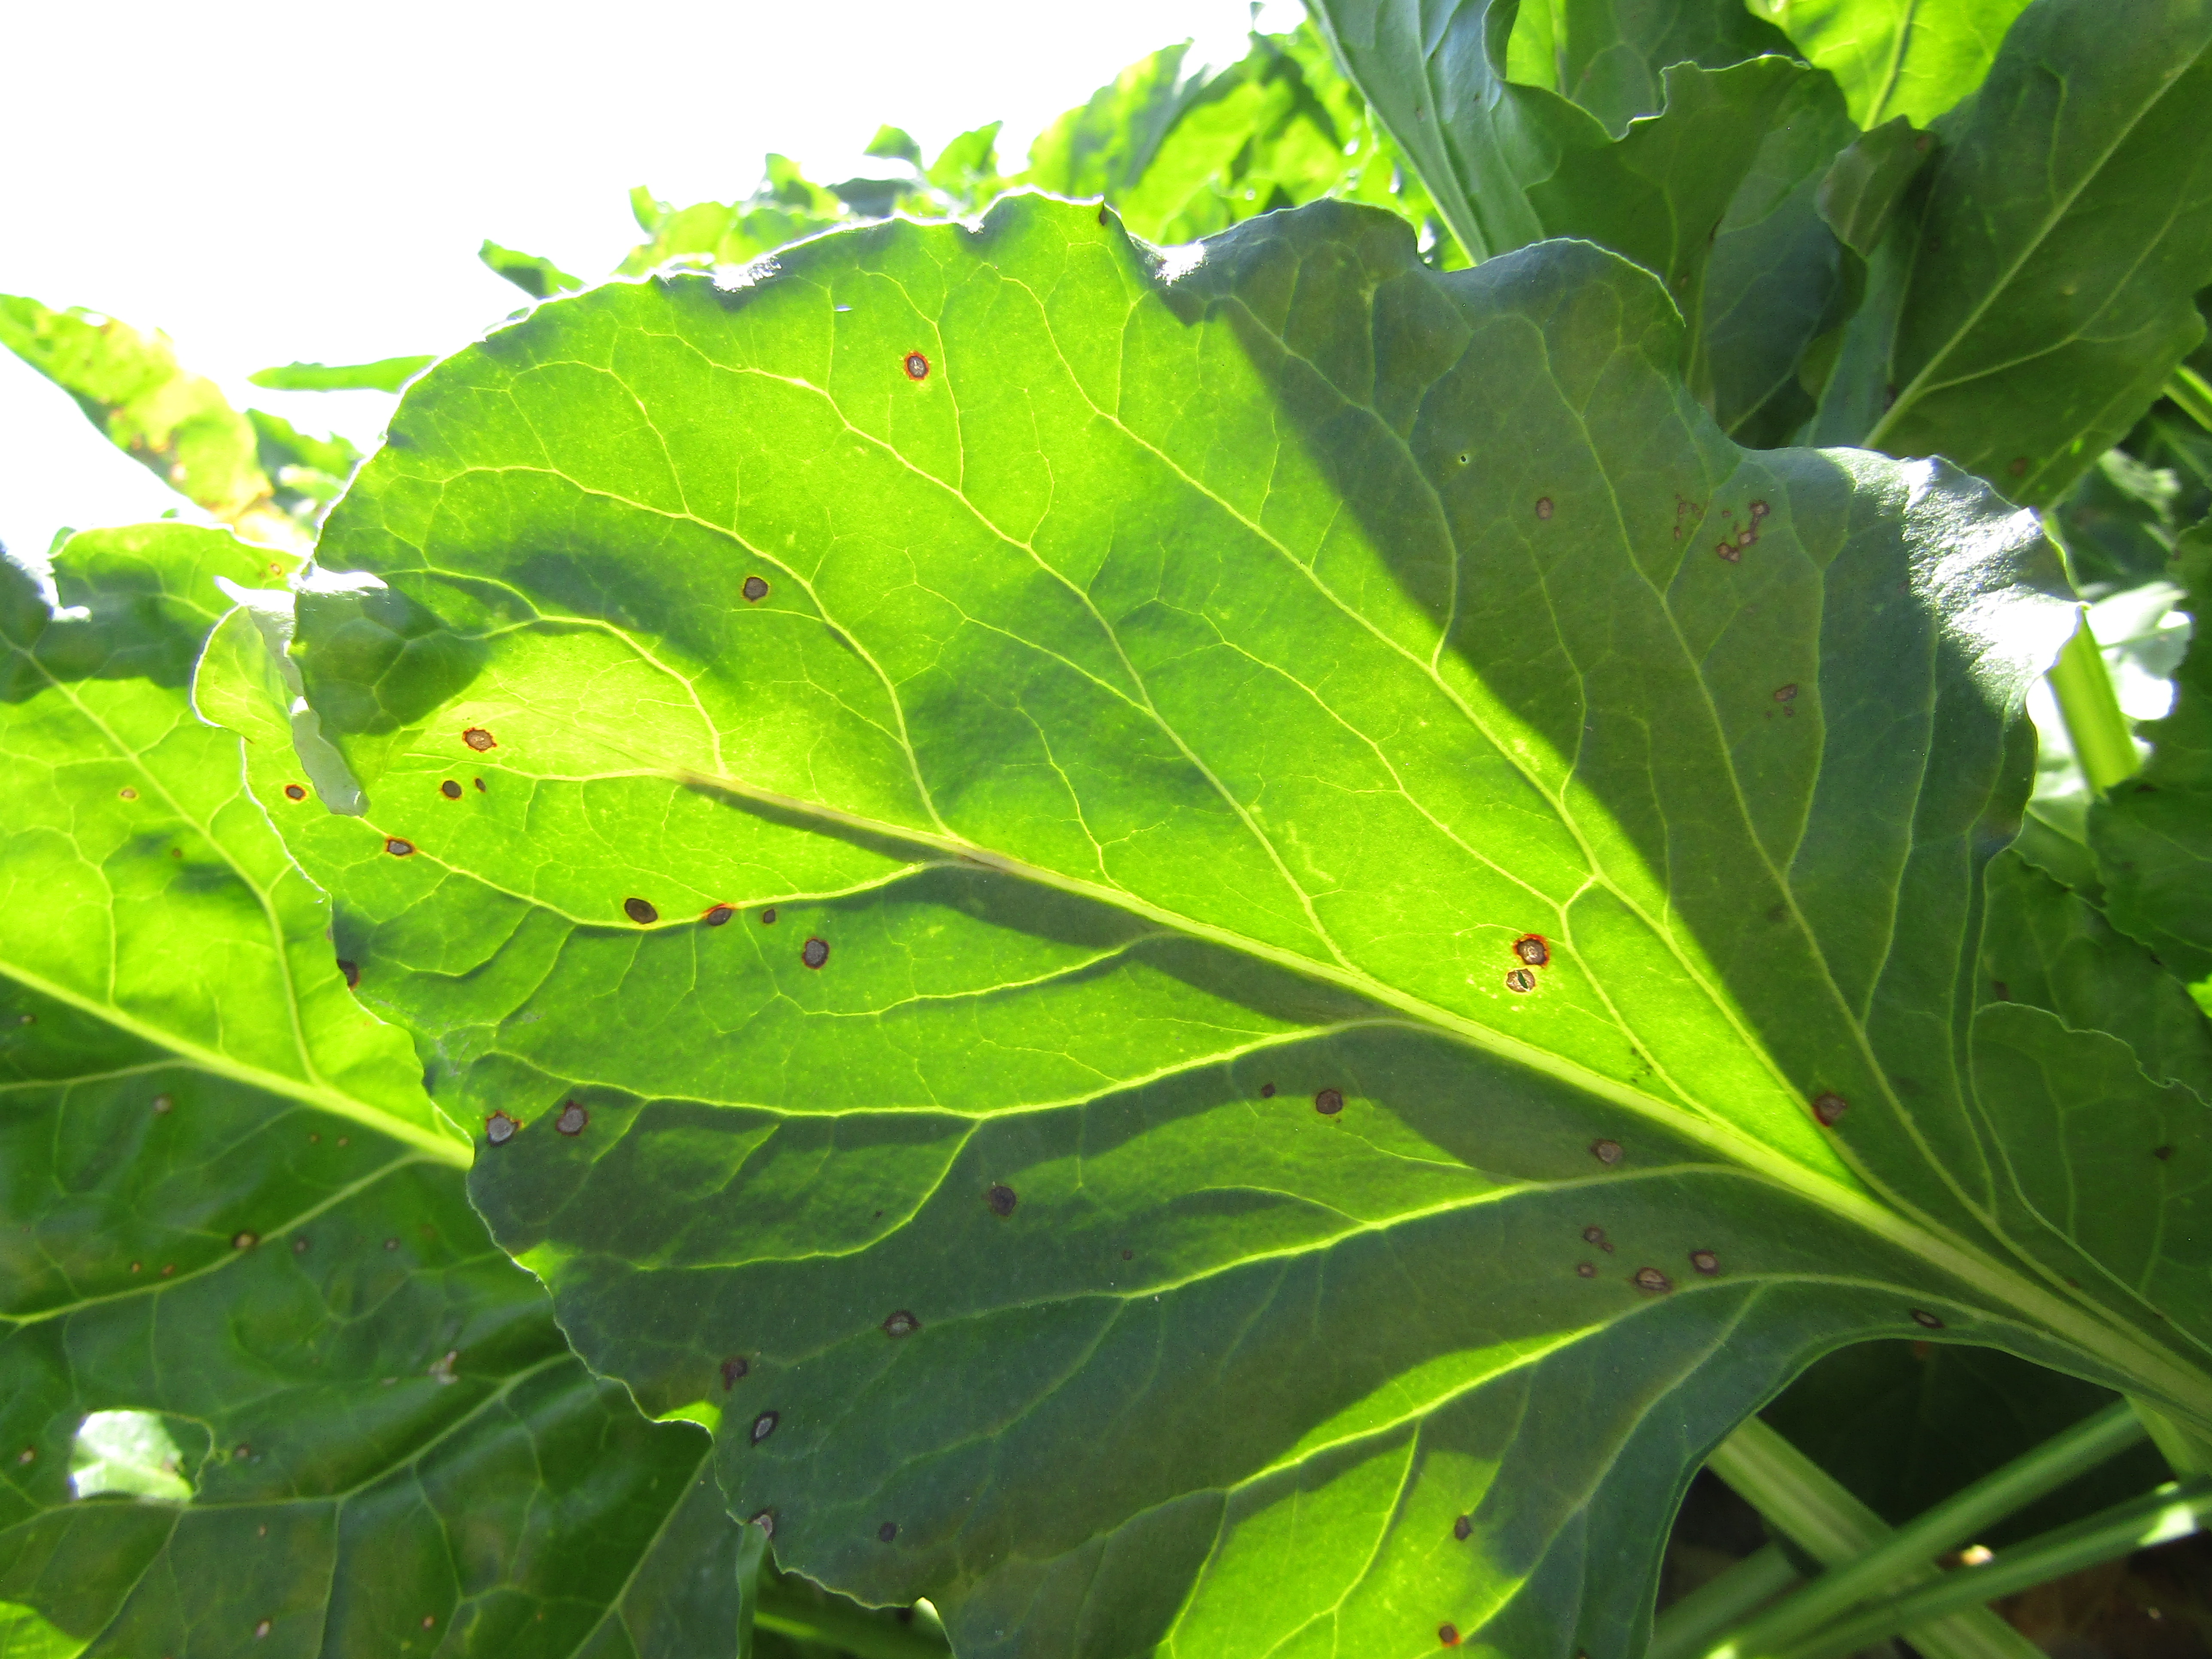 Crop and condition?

beet, cercospora
